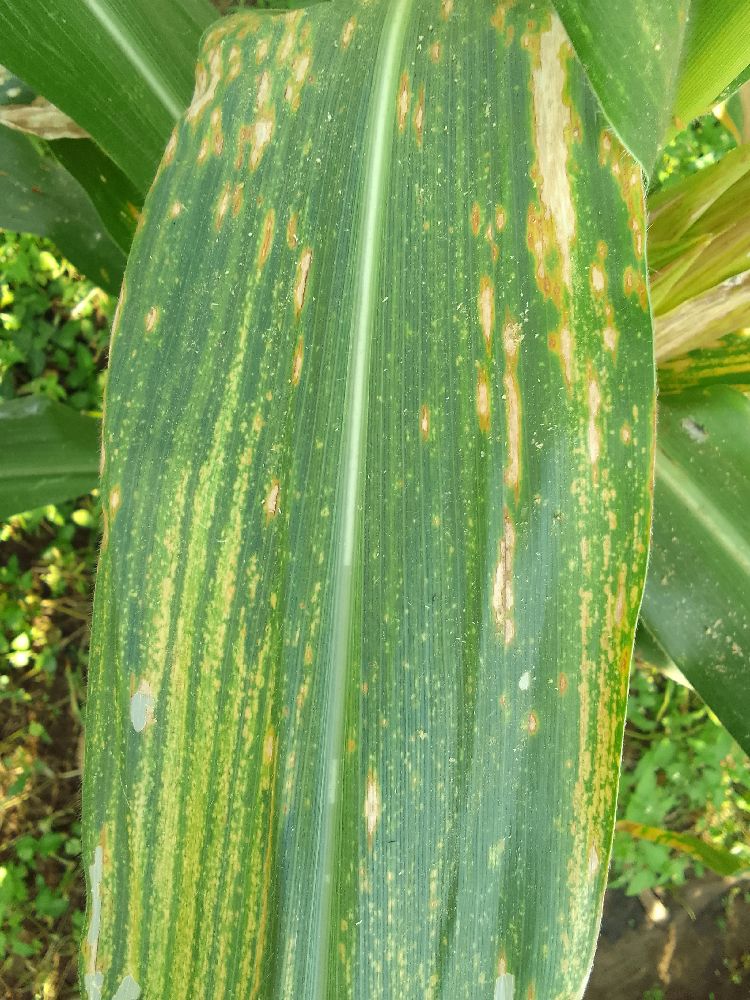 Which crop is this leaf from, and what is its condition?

maize, maize lethal necrosis
